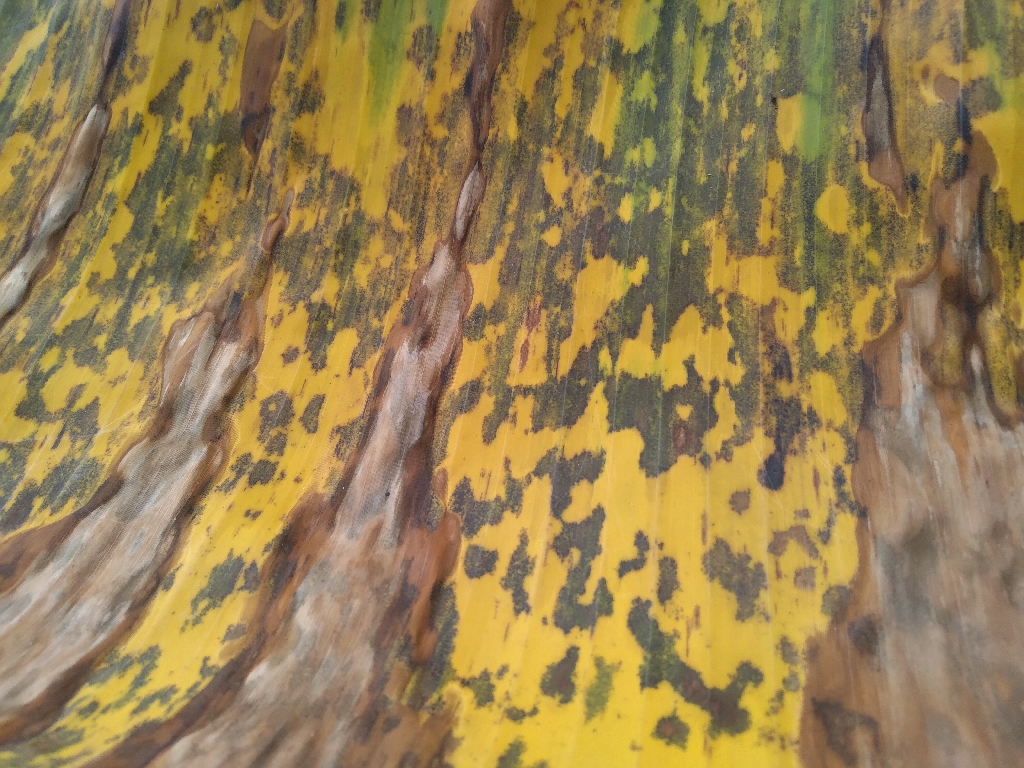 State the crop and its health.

banana, black sigatoka
